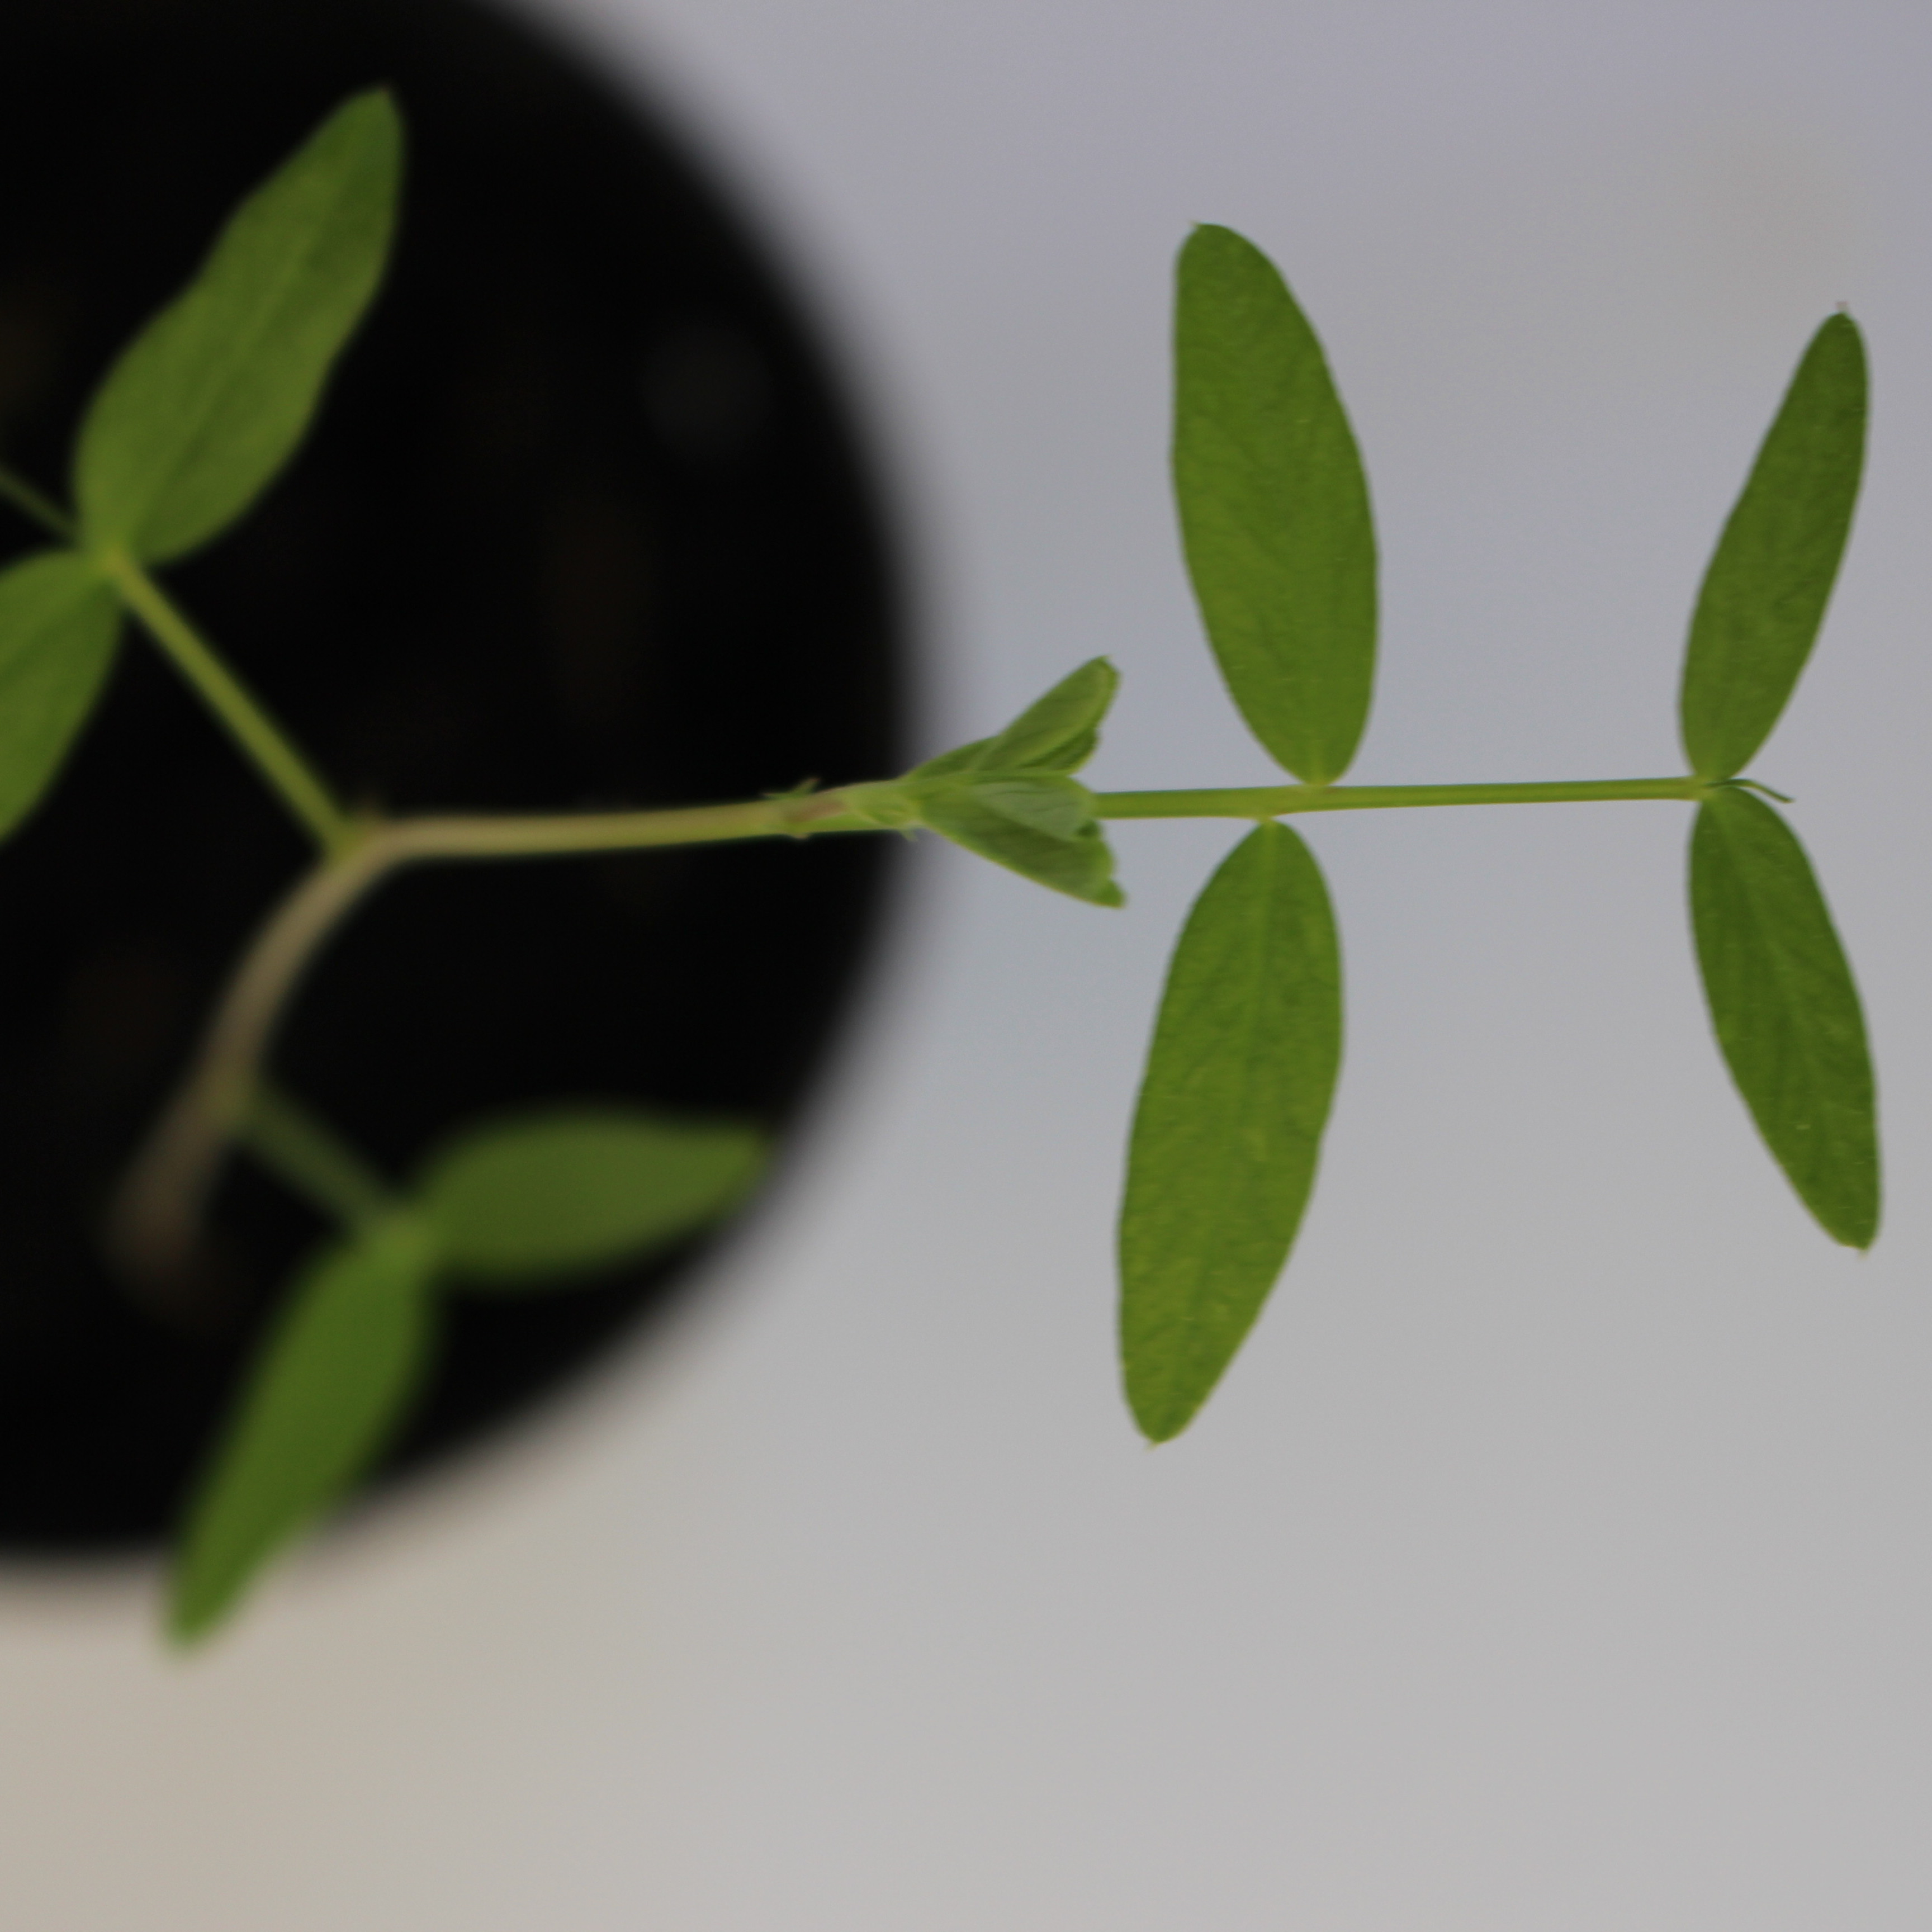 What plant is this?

Vicia sativa
